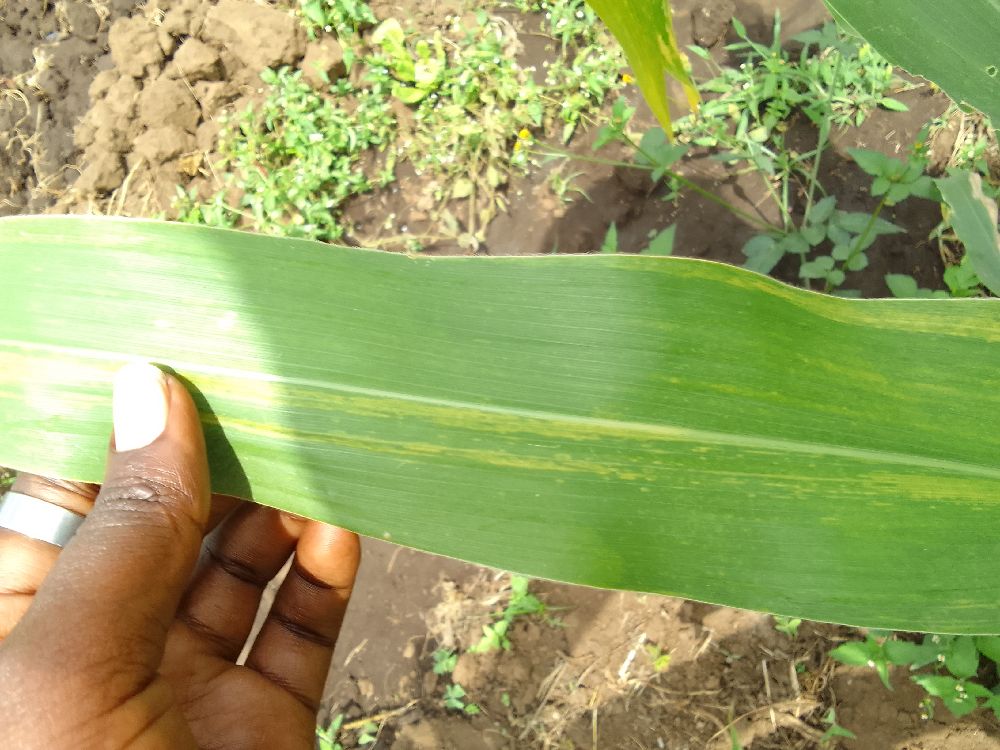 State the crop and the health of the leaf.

maize, maize lethal necrosis
